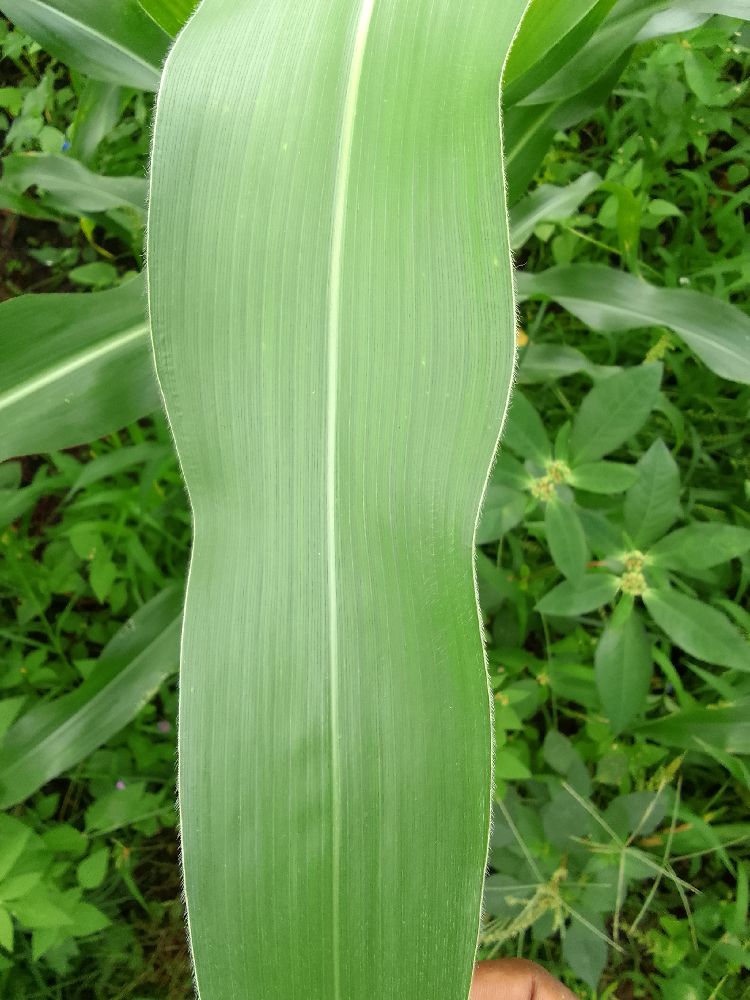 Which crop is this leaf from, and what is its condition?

maize, healthy
